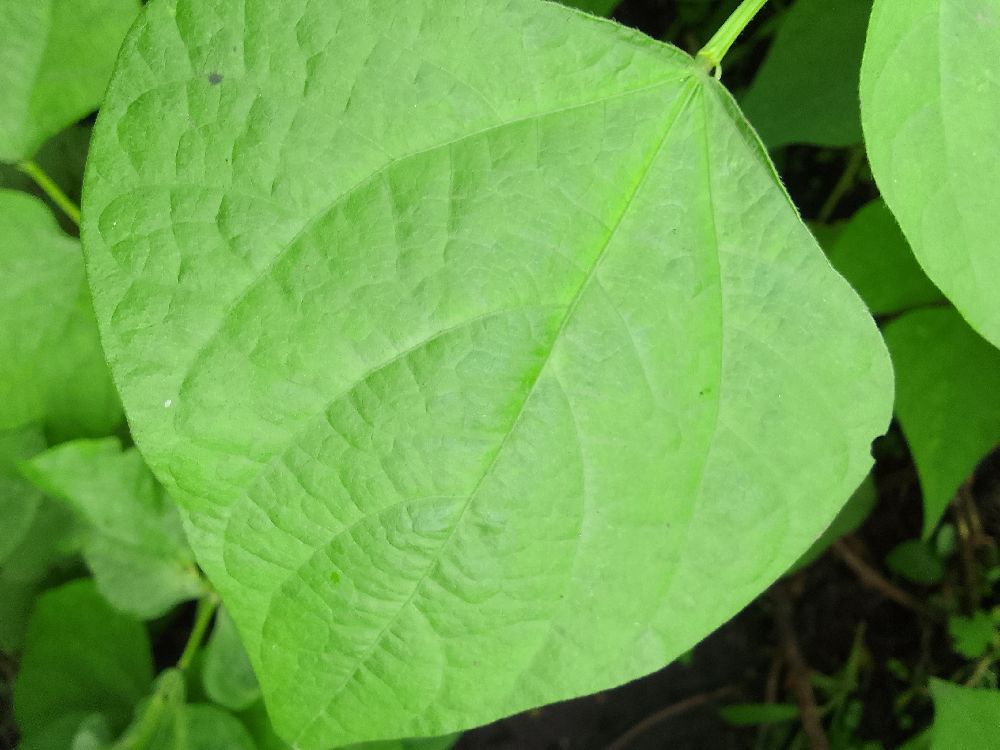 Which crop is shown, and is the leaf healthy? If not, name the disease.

common bean, healthy
